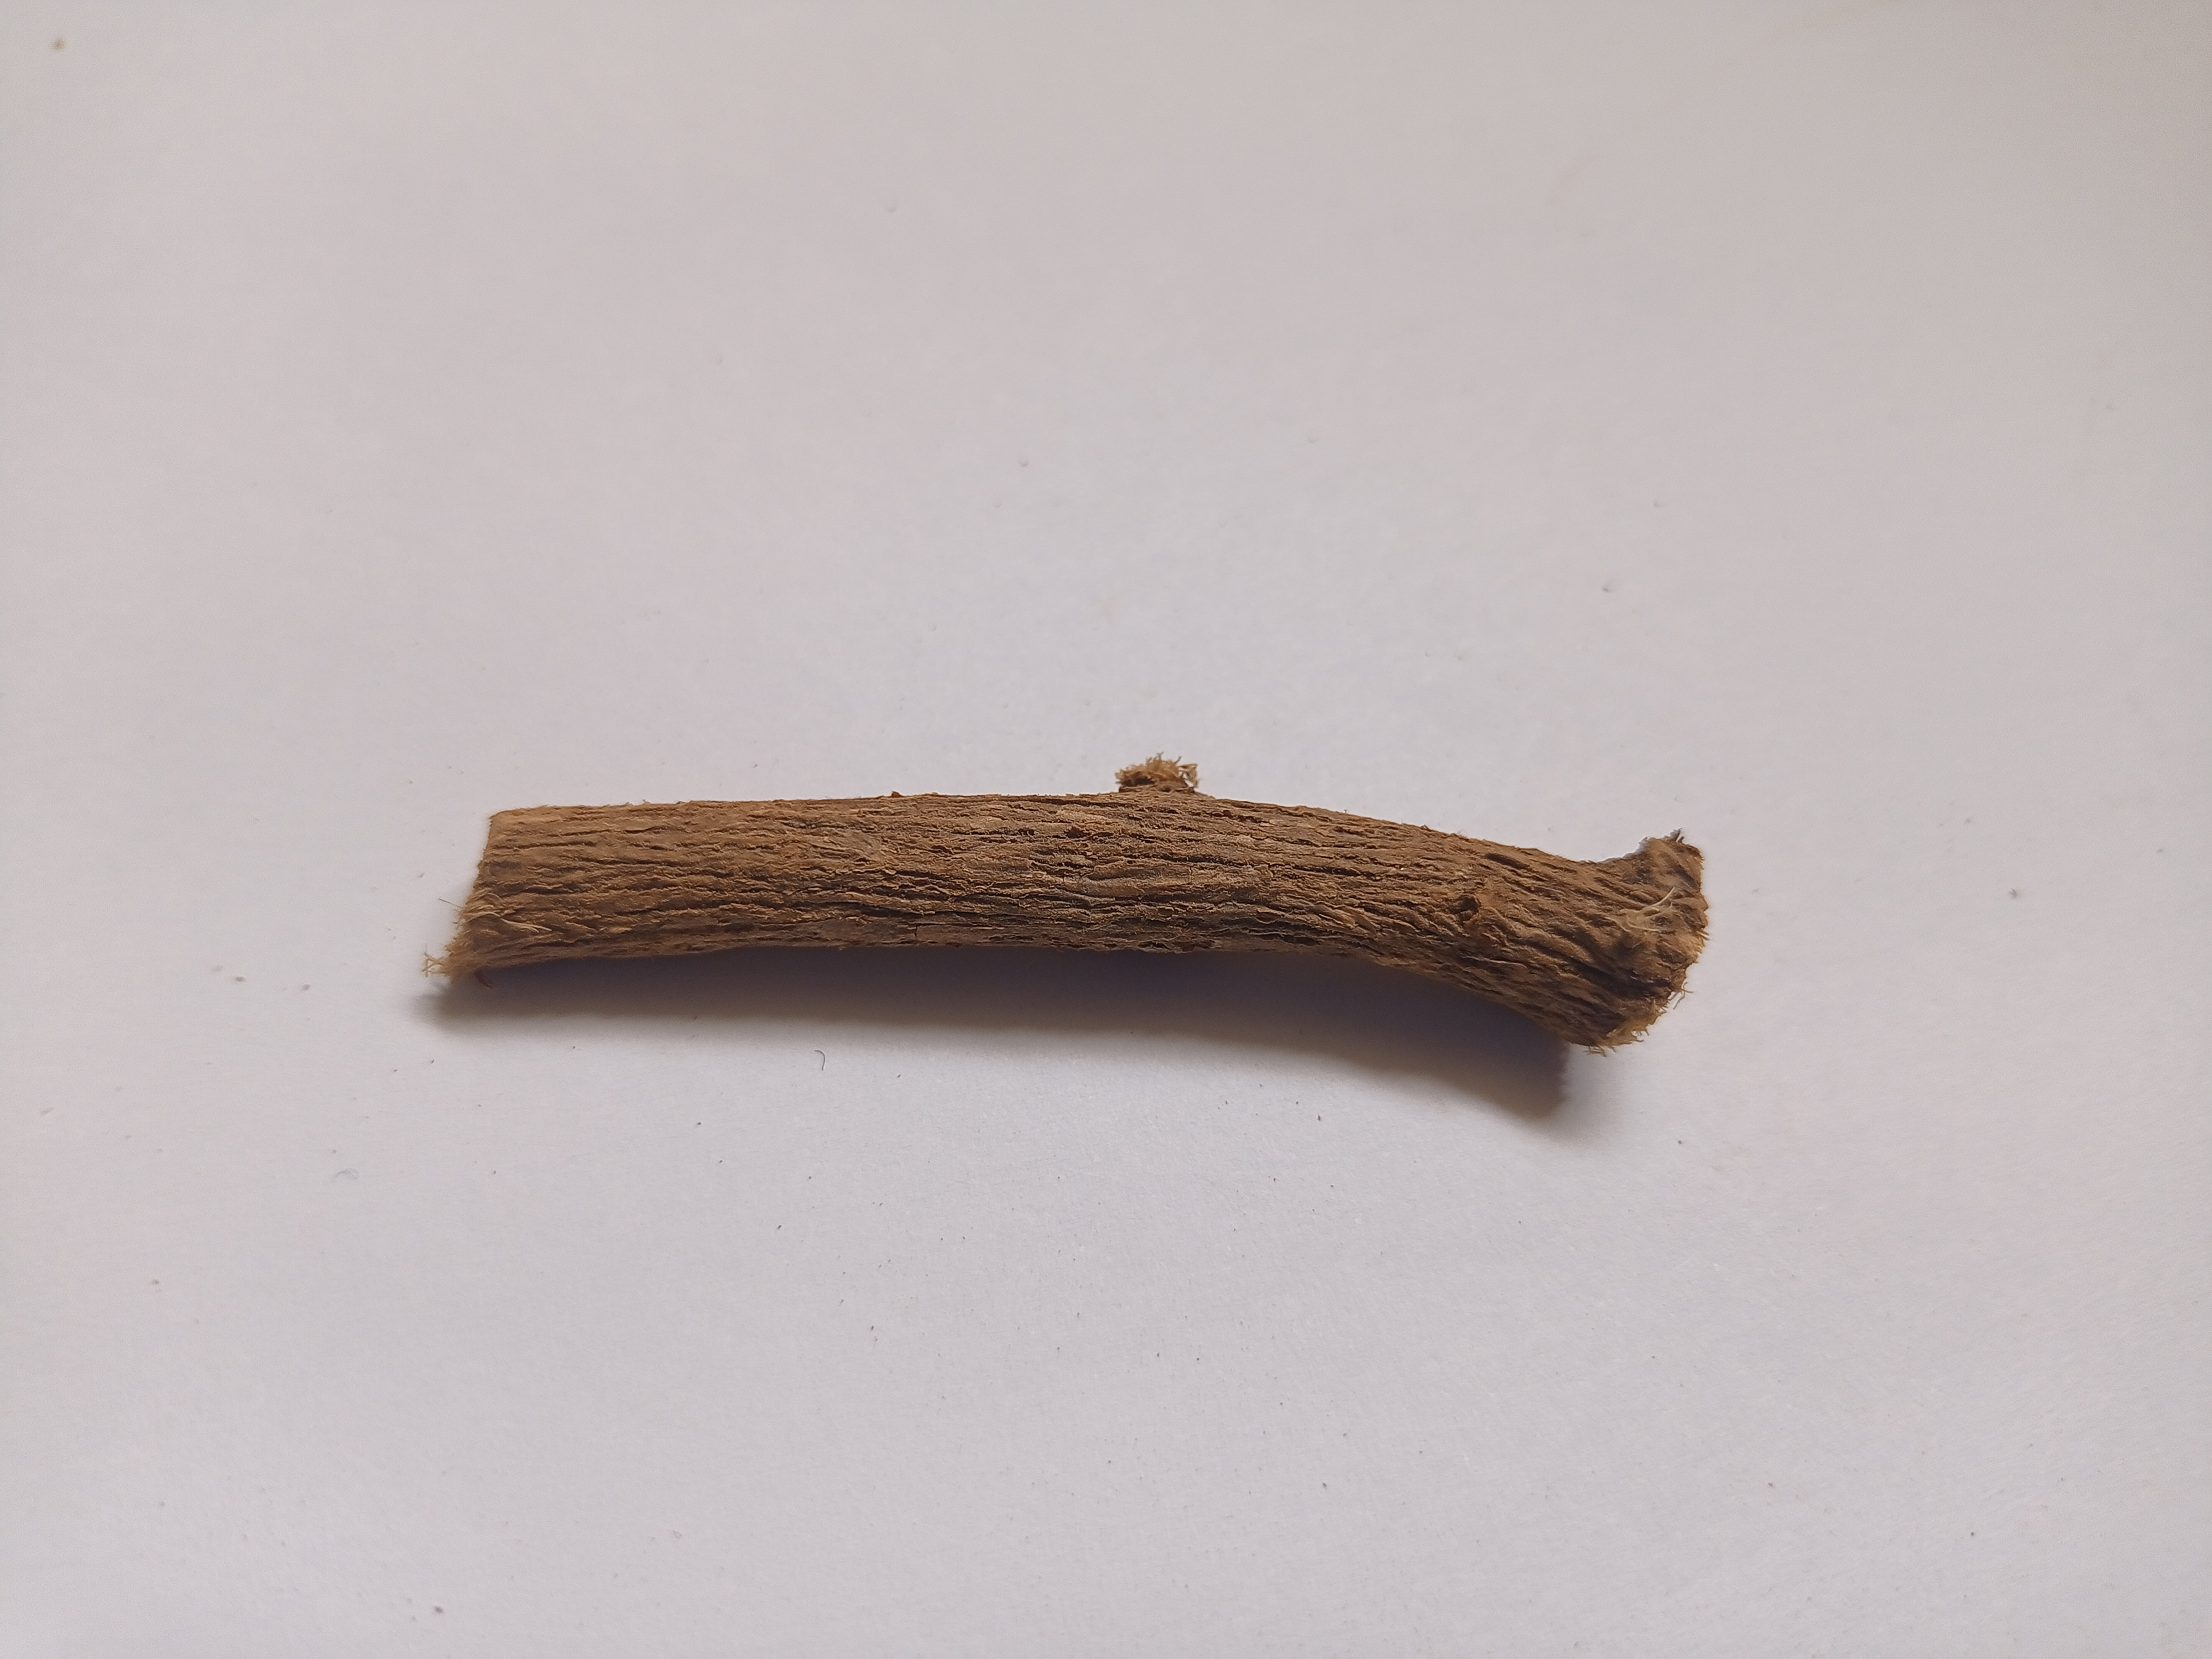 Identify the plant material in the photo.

jesthamadh
